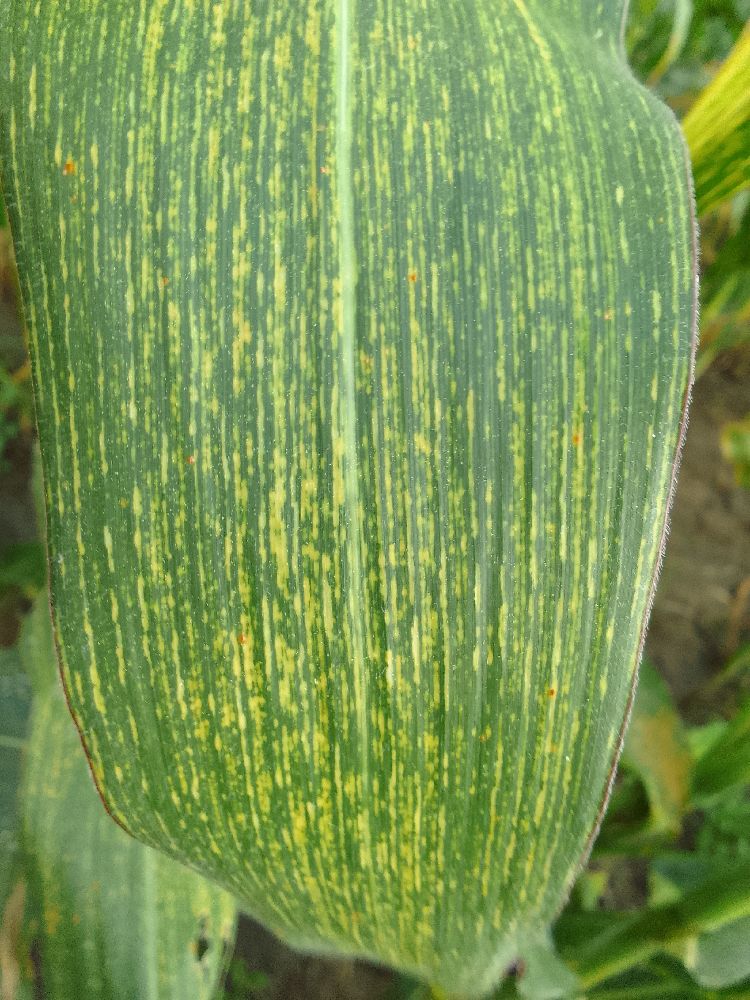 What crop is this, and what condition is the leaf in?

maize, maize streak virus
